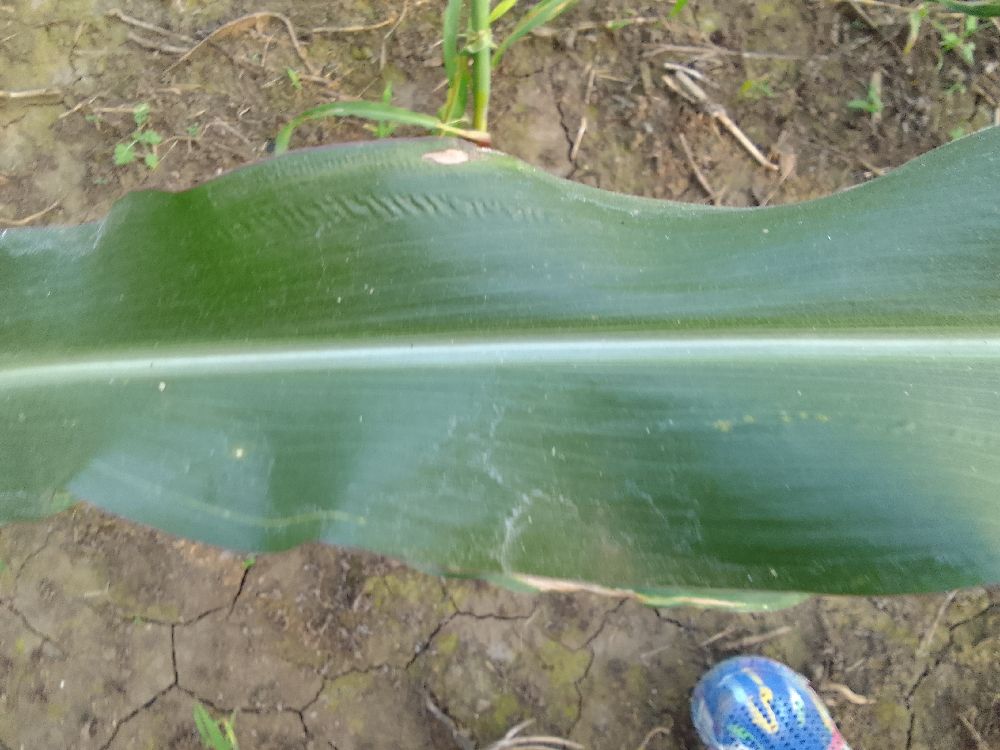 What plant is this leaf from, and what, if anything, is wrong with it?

maize, healthy
